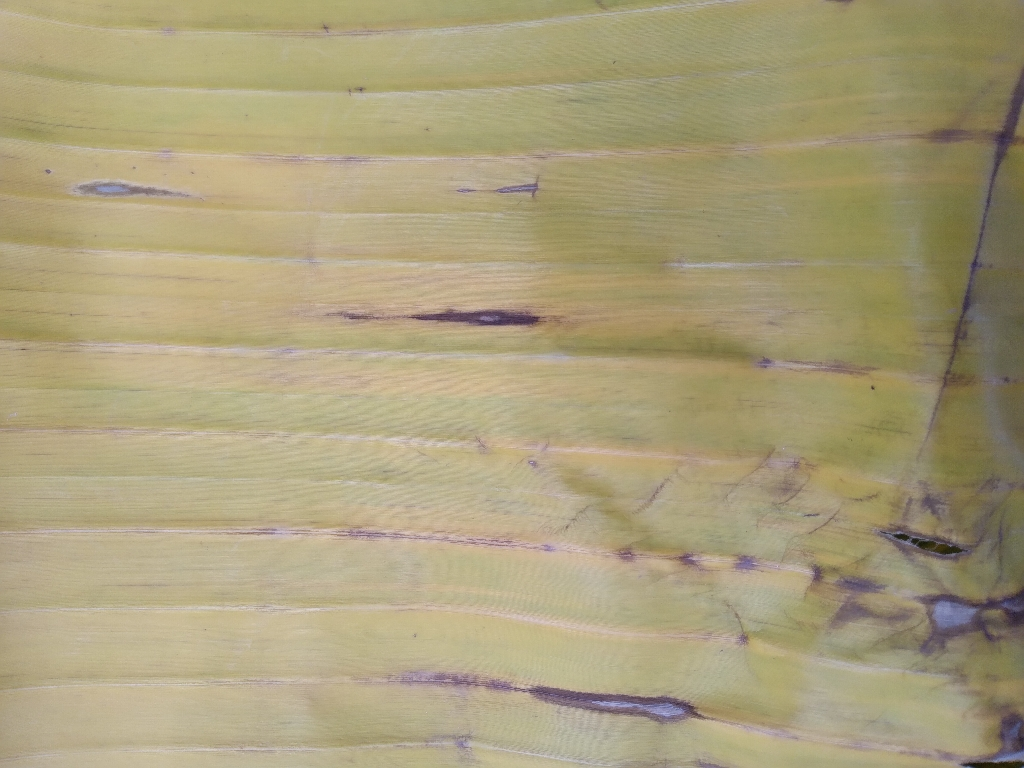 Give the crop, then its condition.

banana, fusarium wilt race 1
